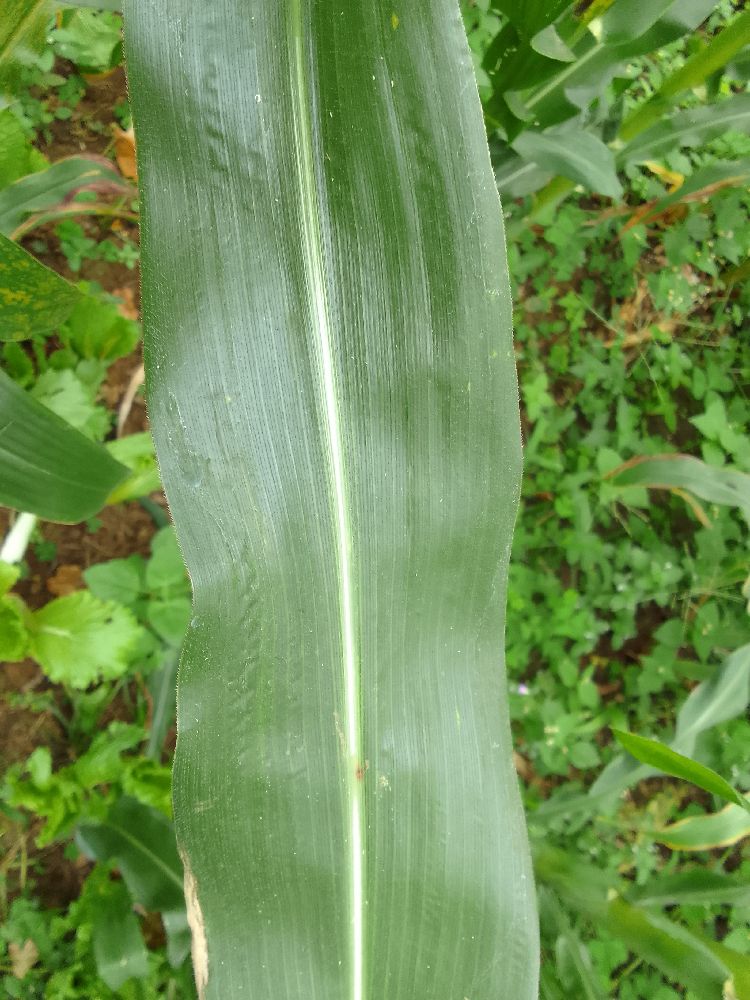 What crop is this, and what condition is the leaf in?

maize, healthy
